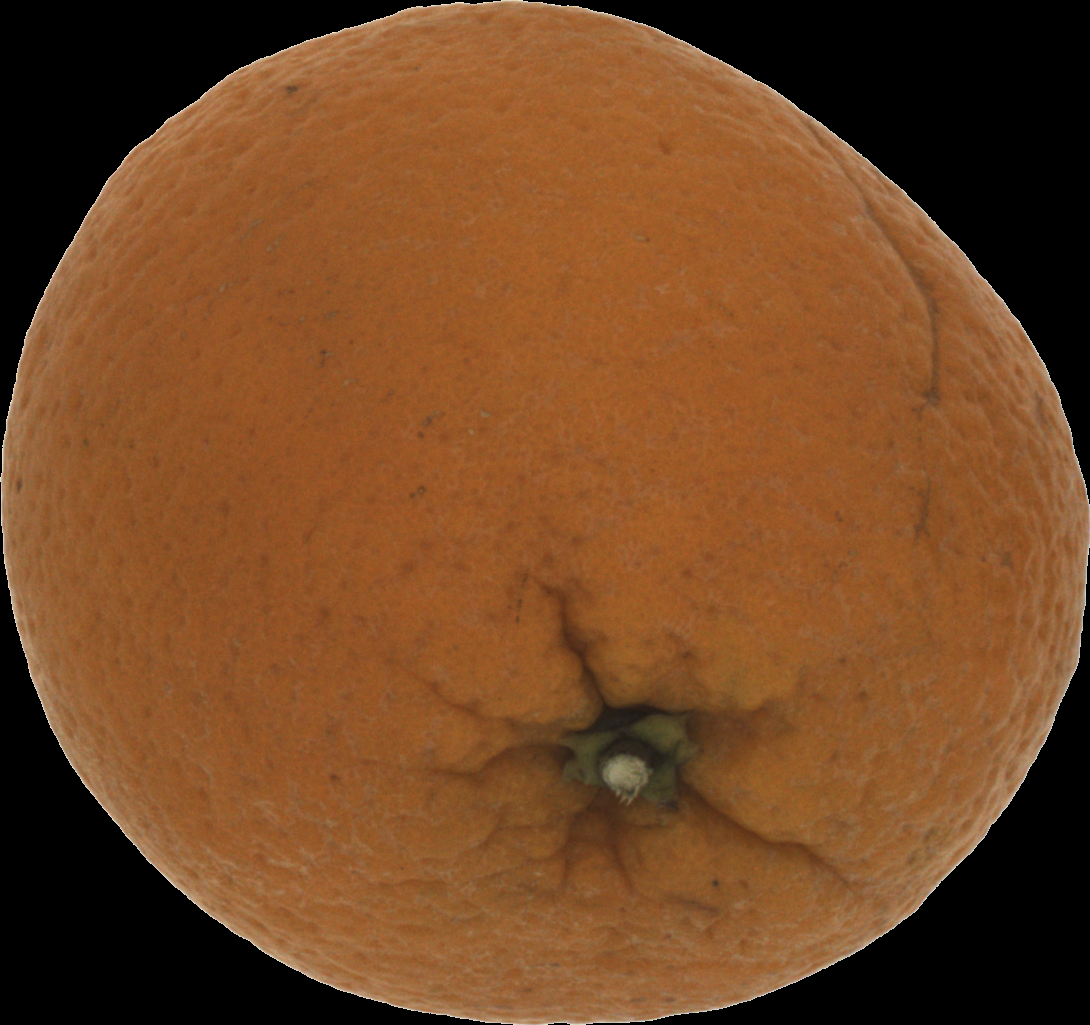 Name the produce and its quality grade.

orange, bad
